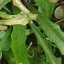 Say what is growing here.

structured weed
